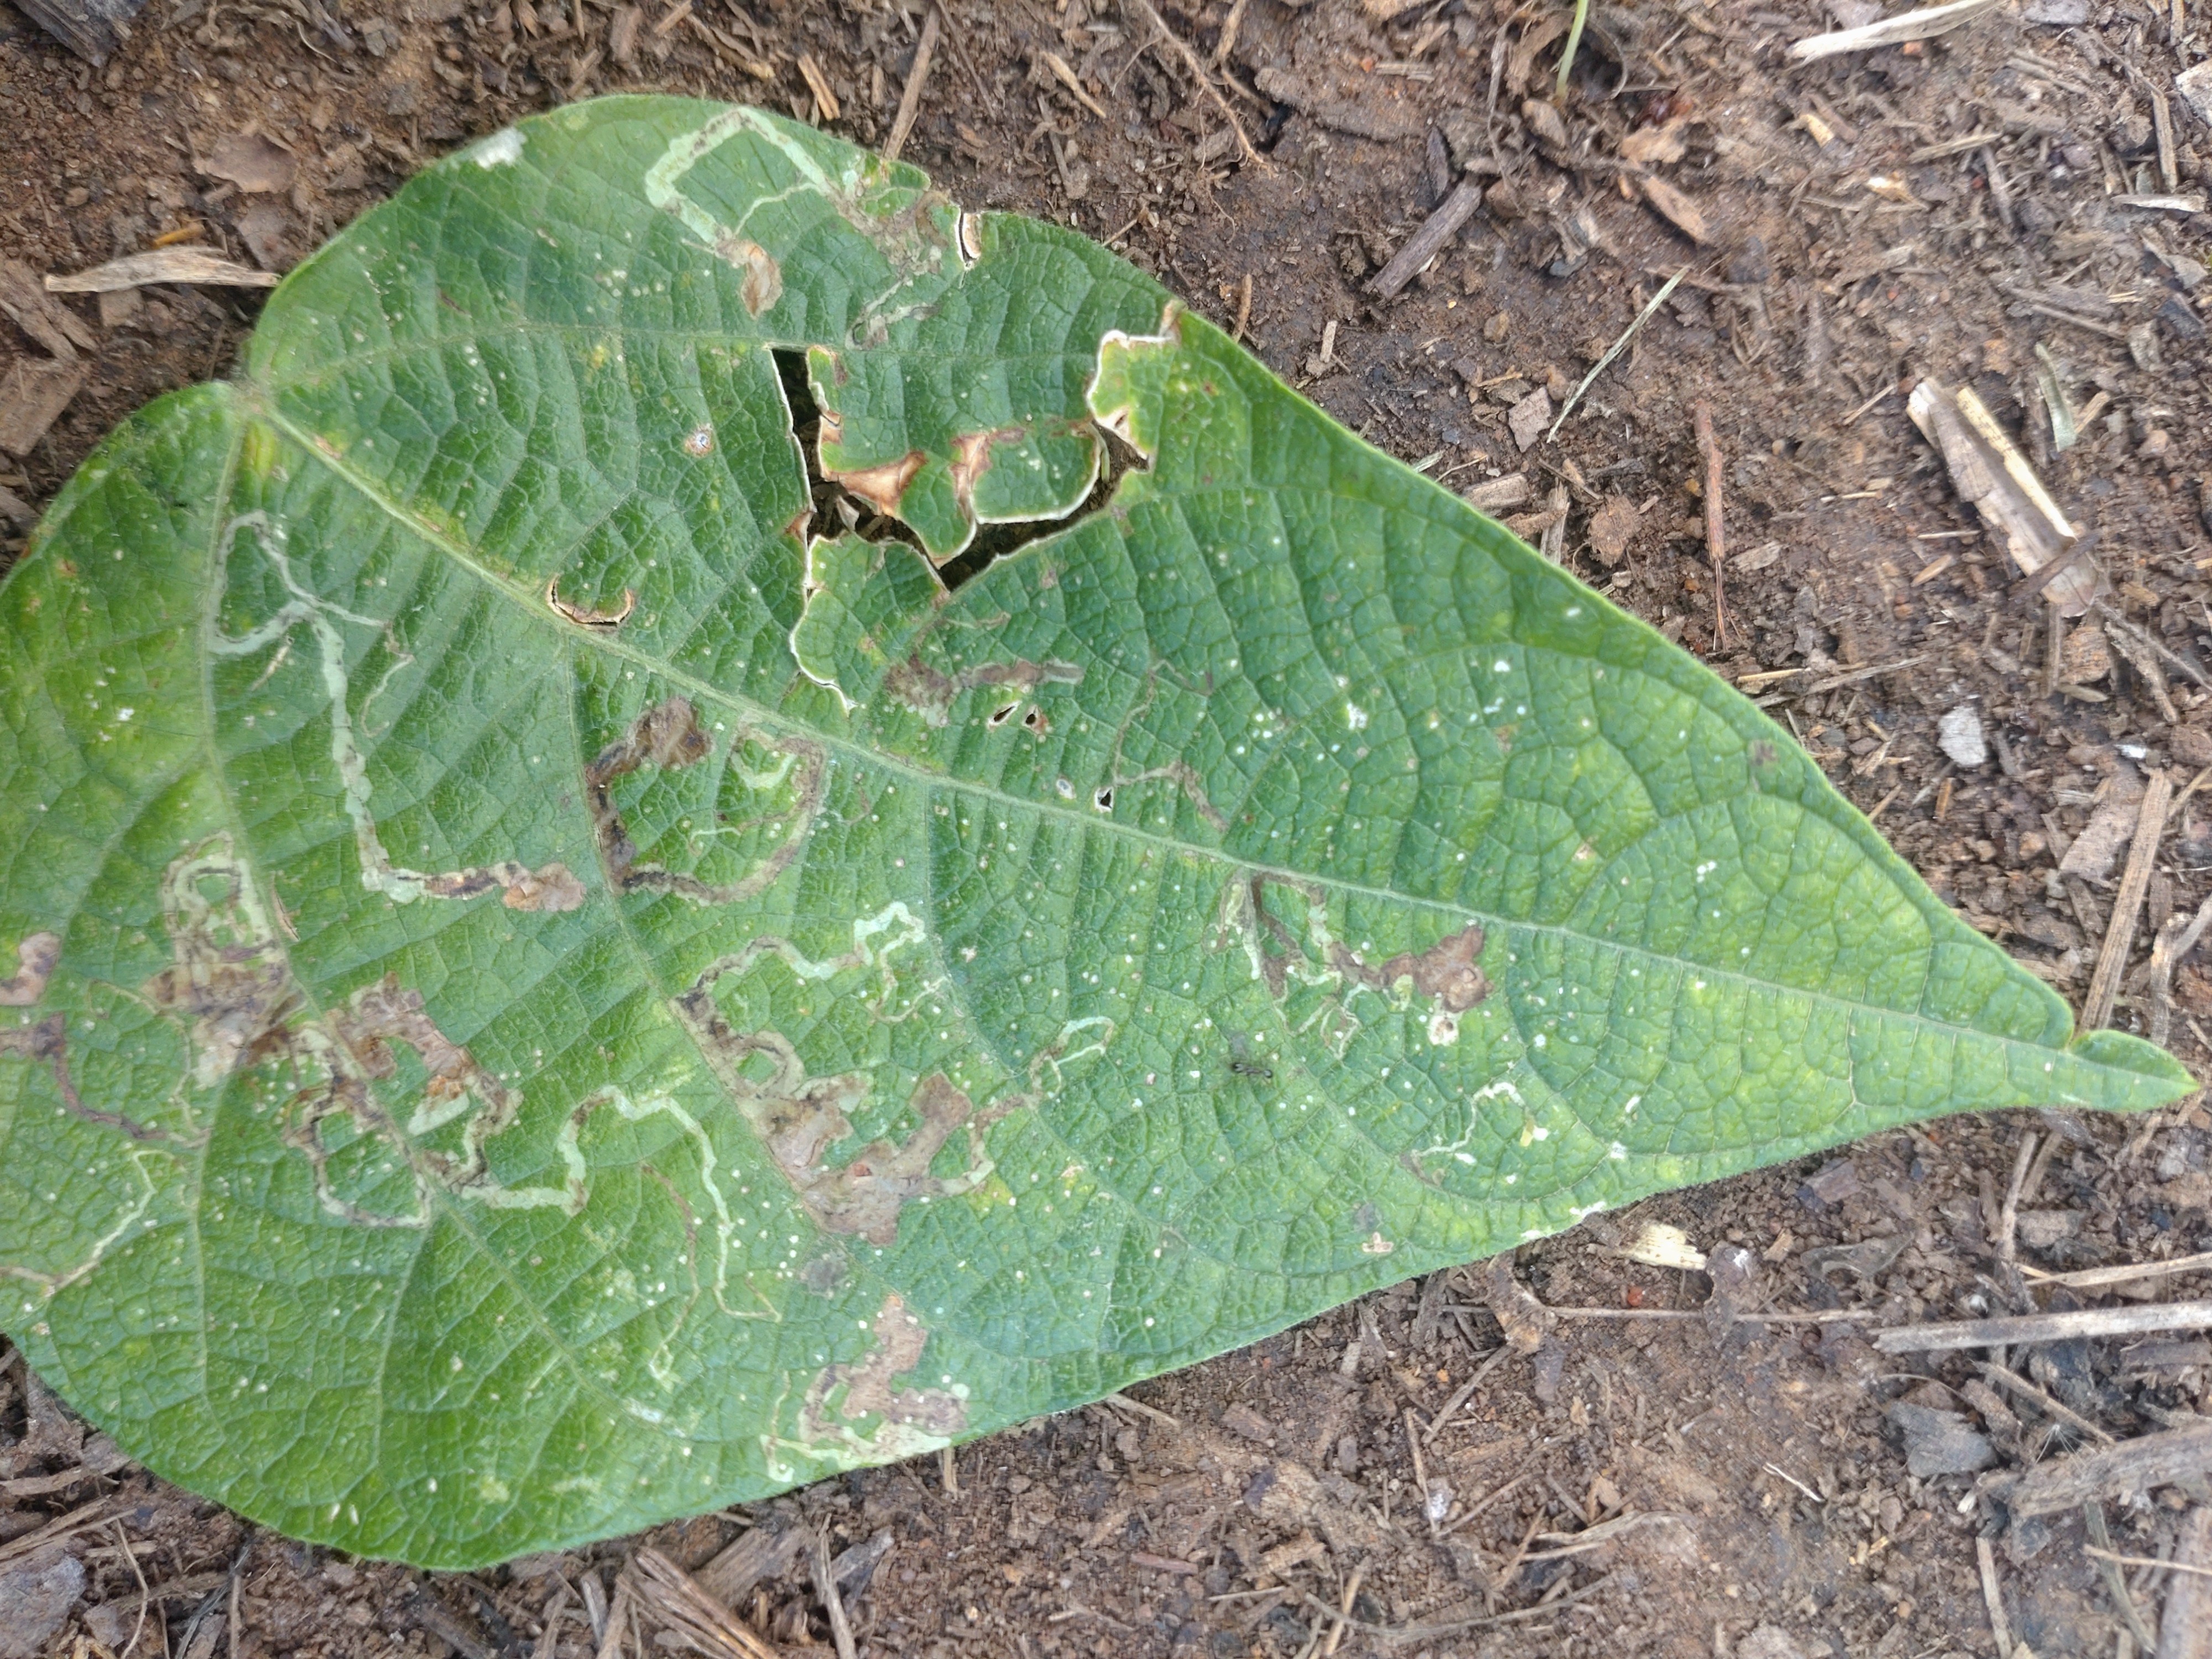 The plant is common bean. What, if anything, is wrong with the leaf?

anthracnose
